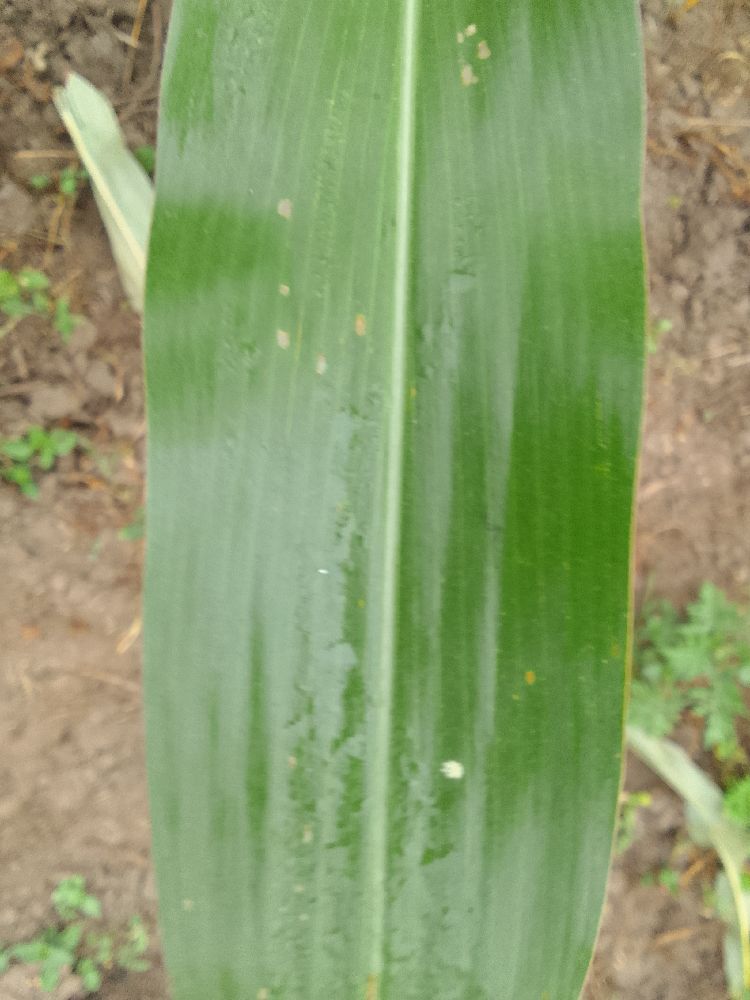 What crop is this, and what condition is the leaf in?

maize, healthy
